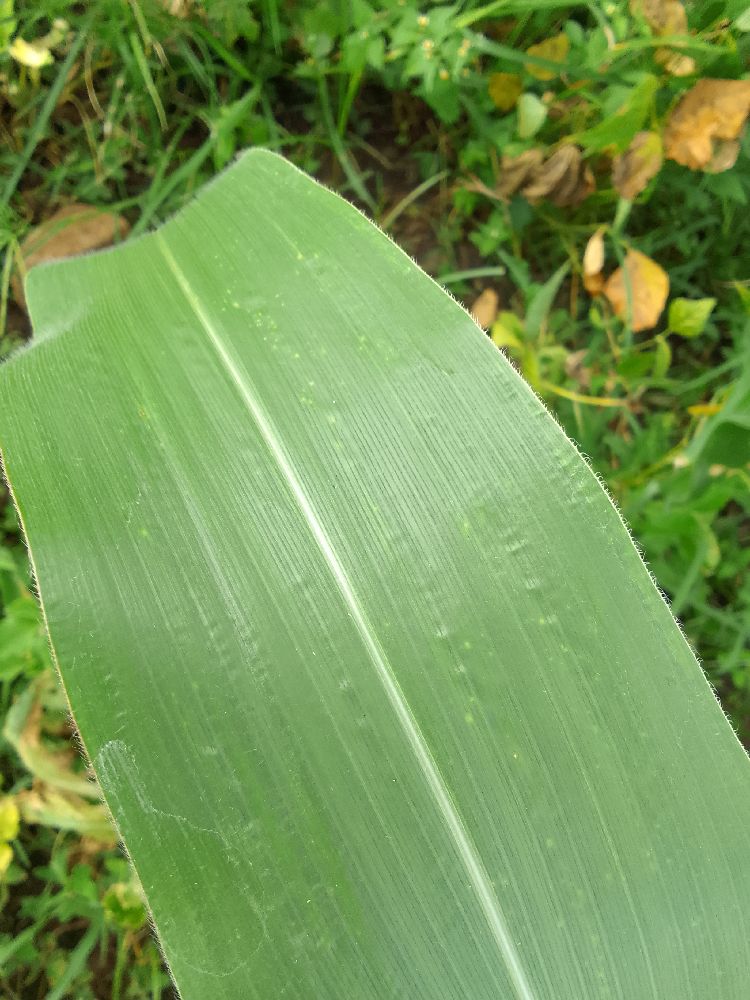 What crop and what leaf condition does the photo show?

maize, healthy
